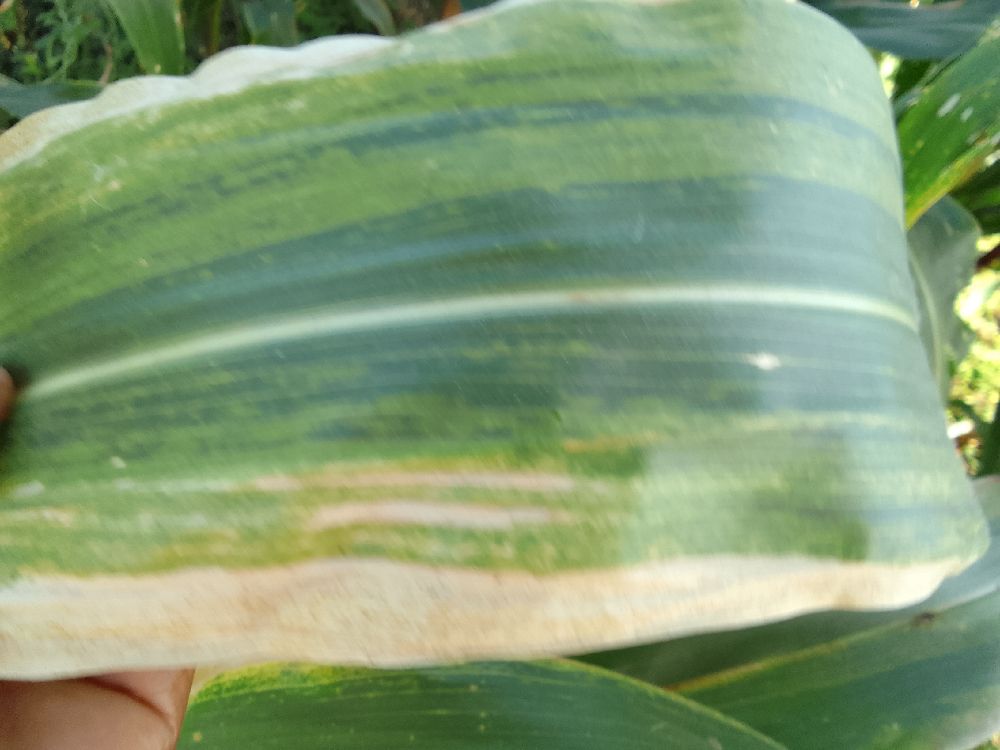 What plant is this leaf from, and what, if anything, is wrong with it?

maize, maize lethal necrosis
